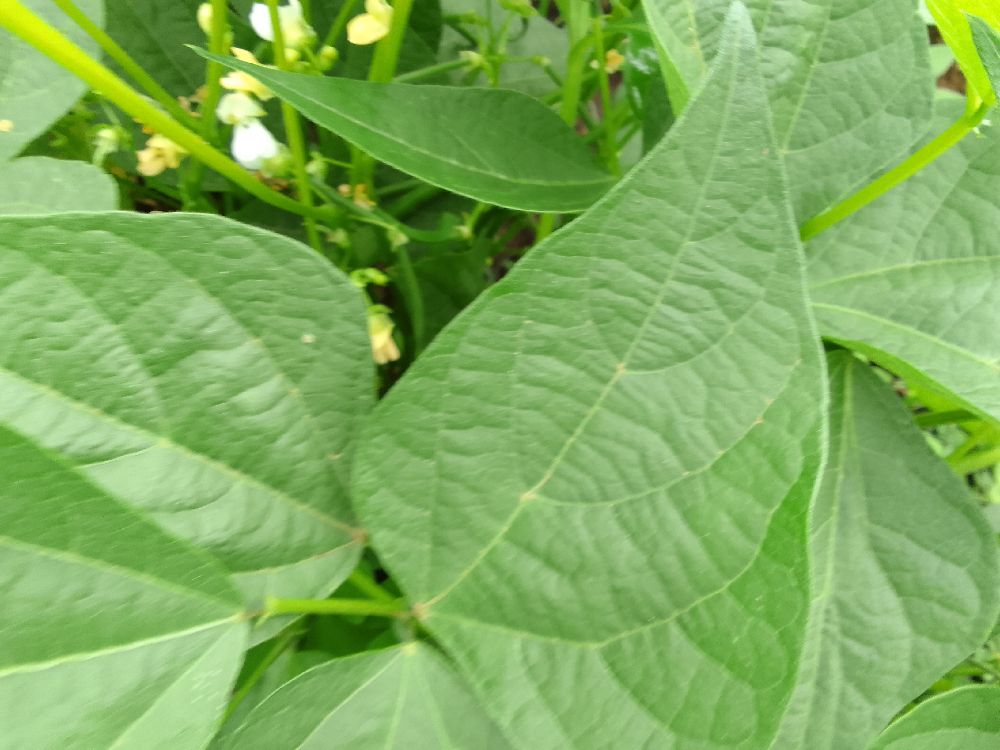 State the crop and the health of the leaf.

common bean, healthy
